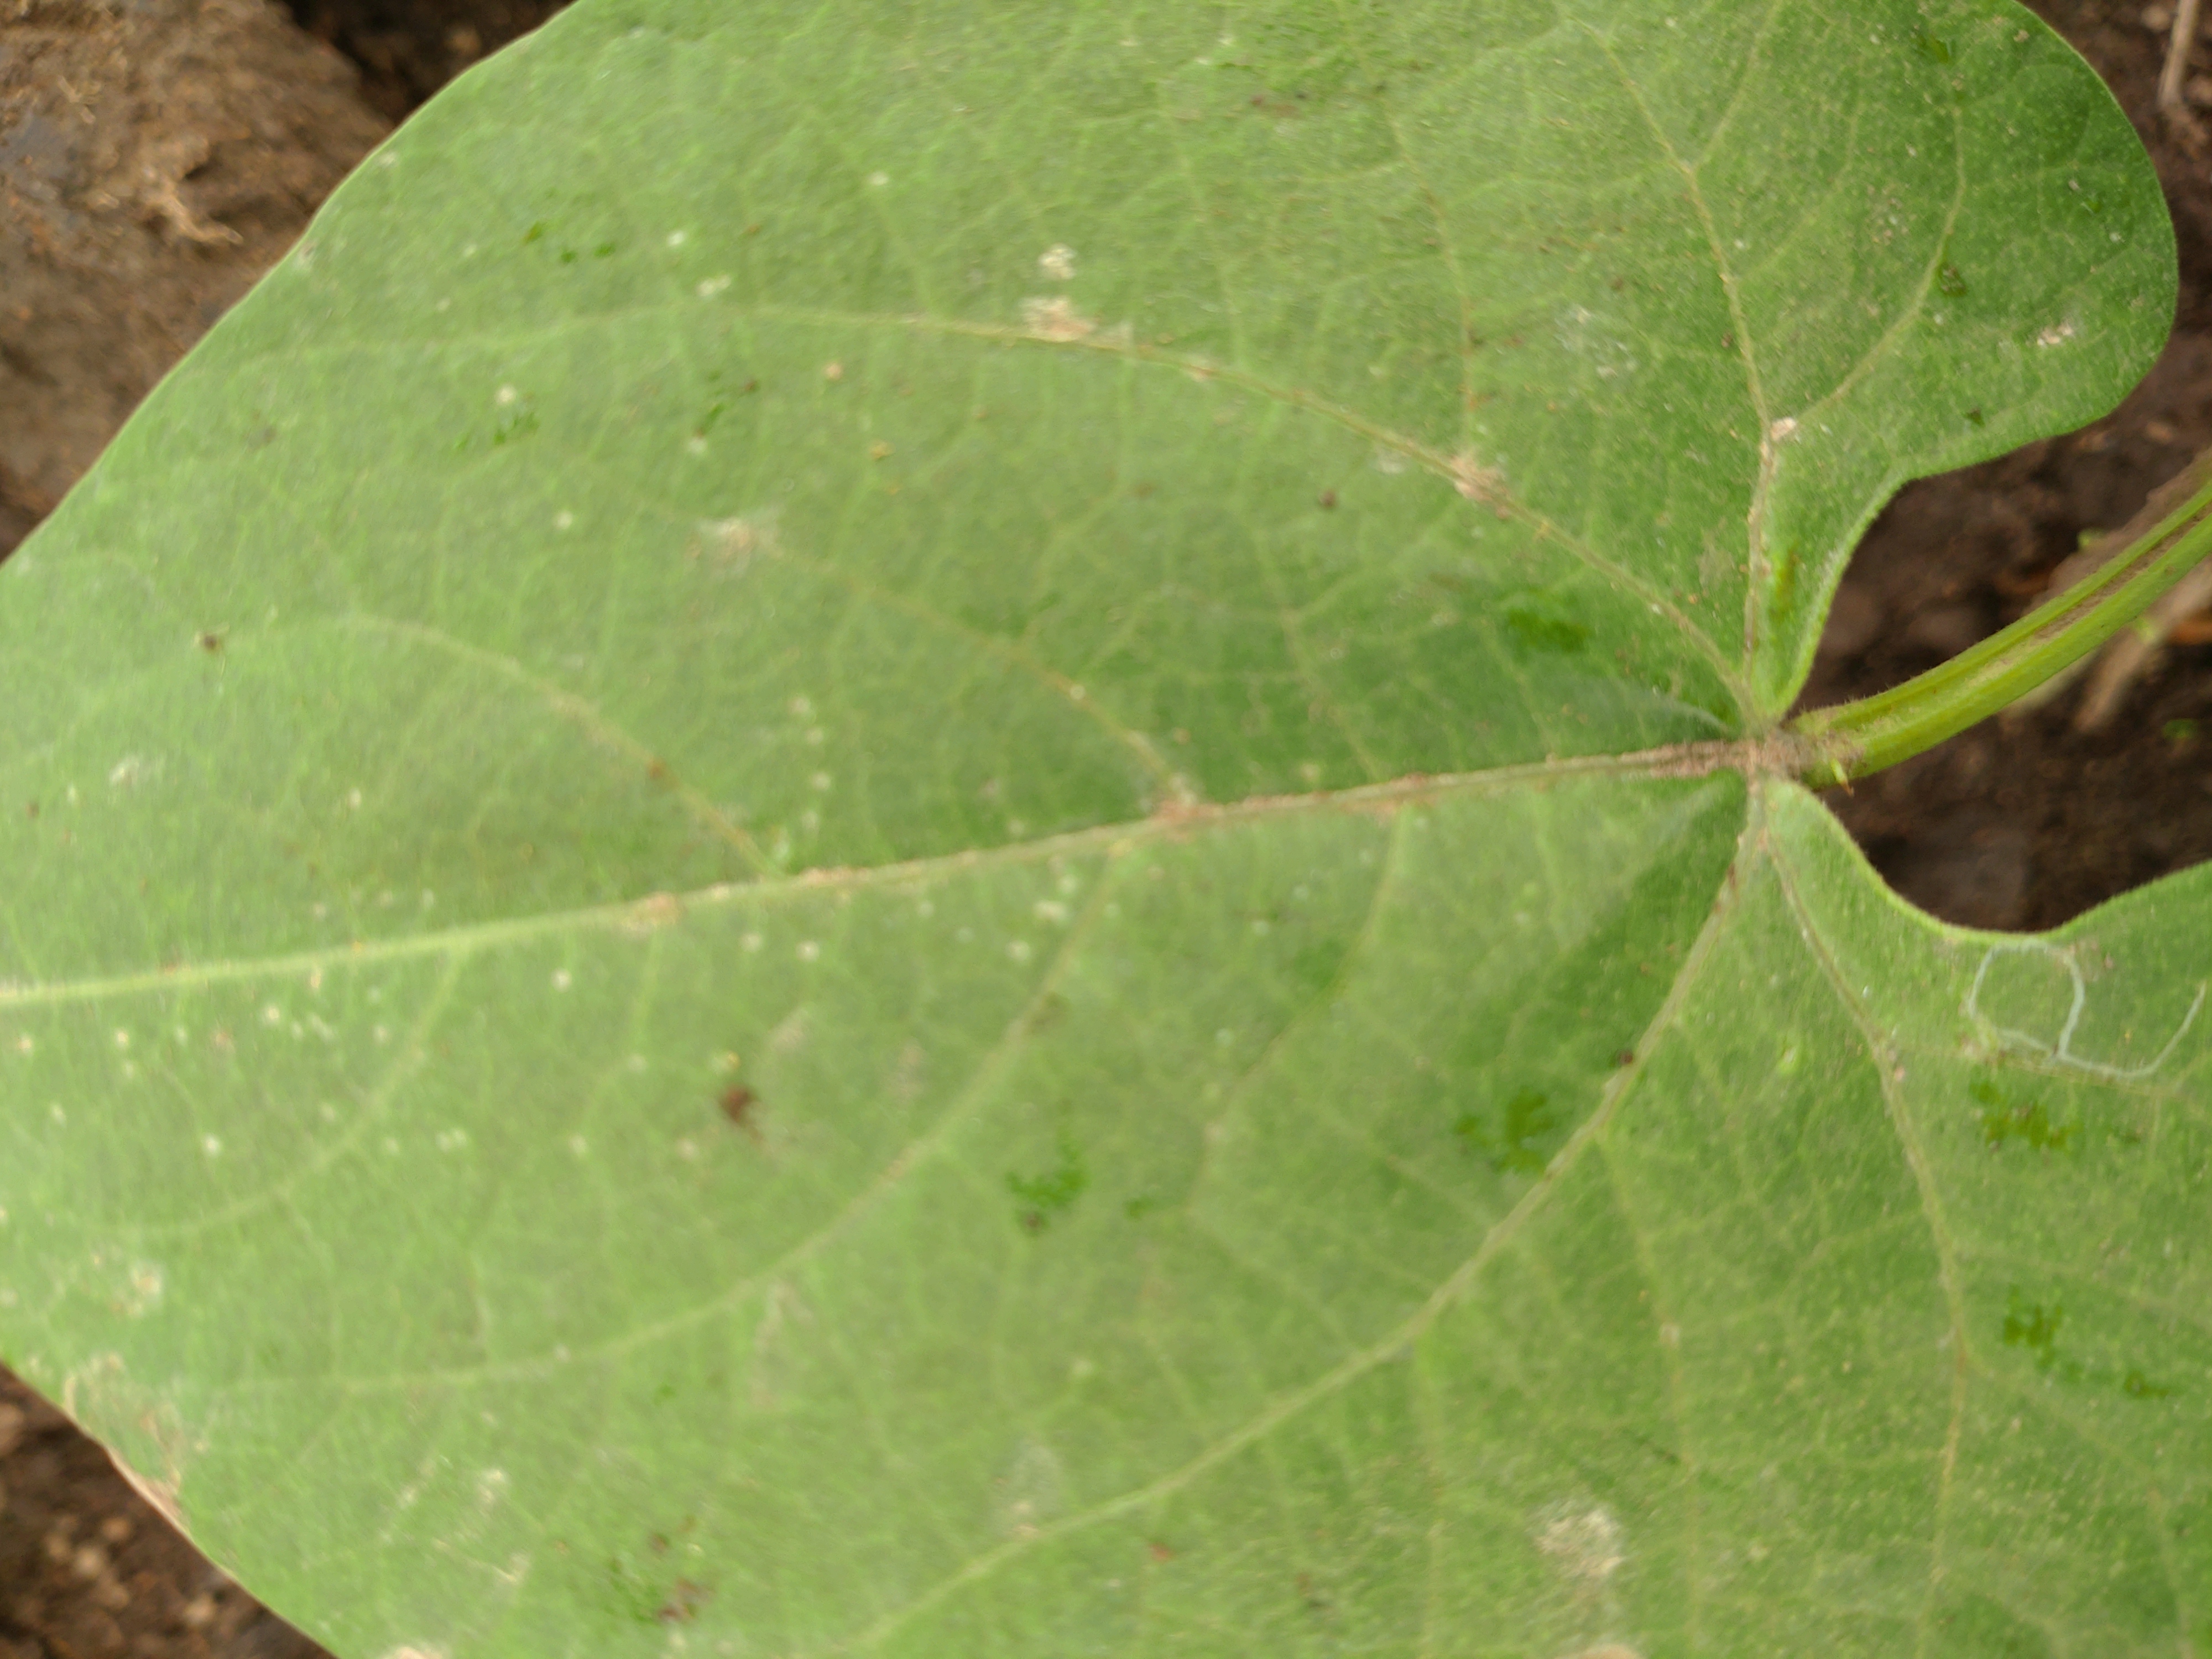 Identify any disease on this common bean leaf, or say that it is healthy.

healthy
